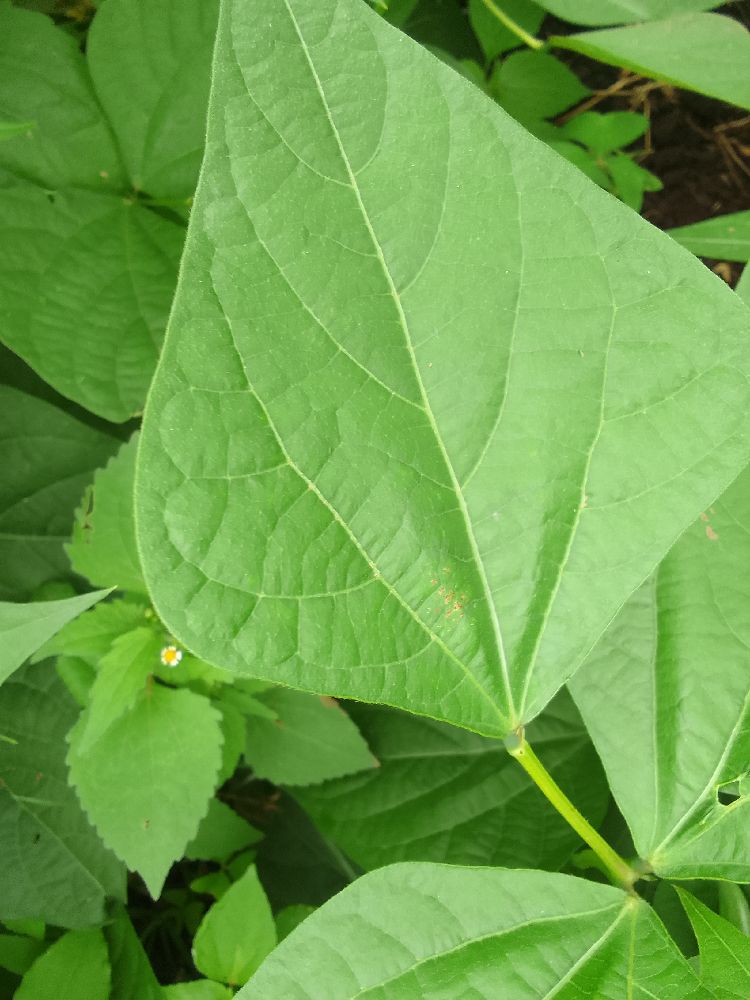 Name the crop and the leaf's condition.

common bean, healthy
